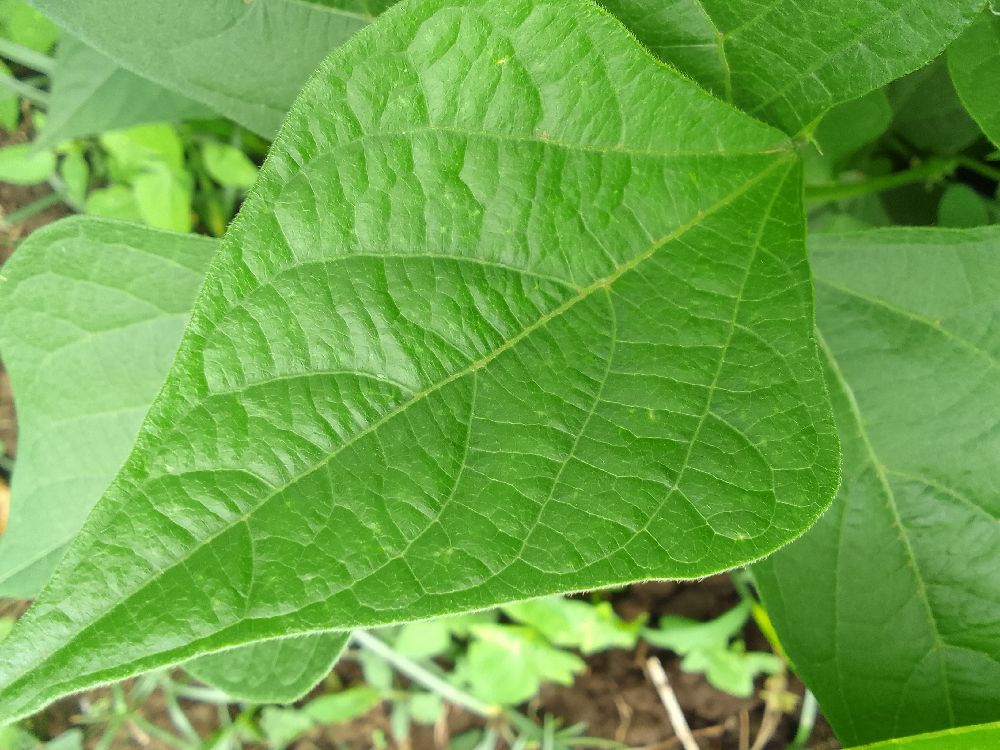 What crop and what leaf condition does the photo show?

common bean, healthy
